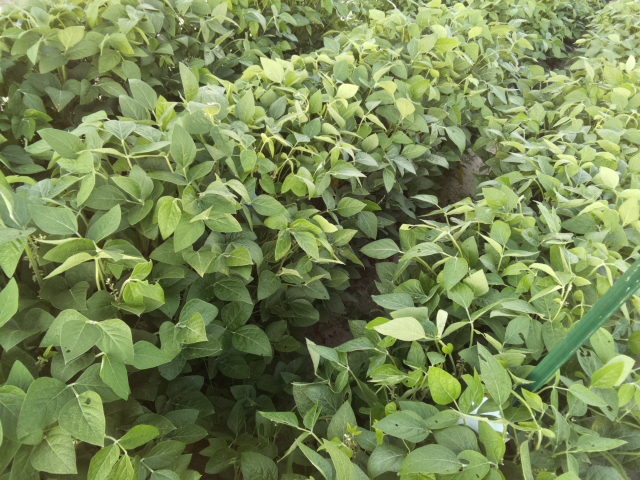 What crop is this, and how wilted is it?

soybean, leaflets folding inward at secondary pulvinus with no turgor loss in leaflets or petioles
